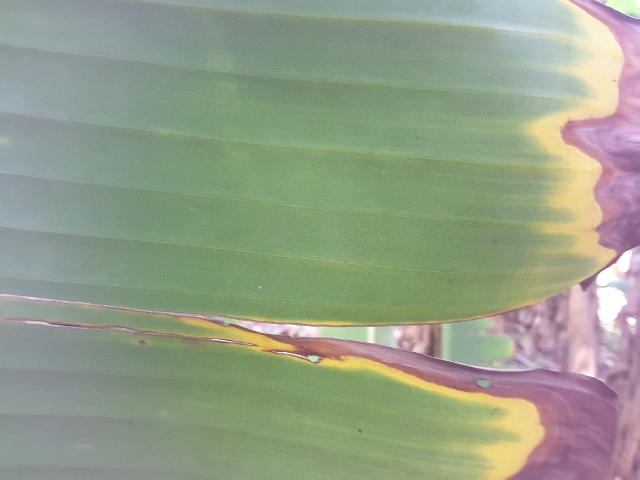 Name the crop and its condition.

banana, fusarium wilt race 1
